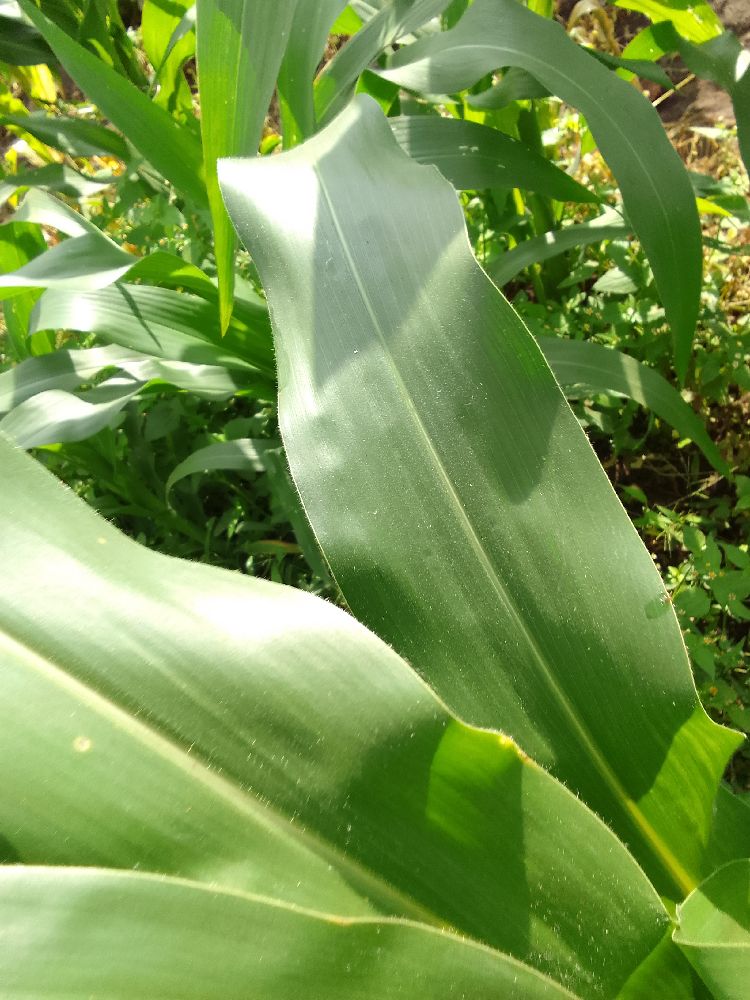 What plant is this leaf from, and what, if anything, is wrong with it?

maize, healthy
